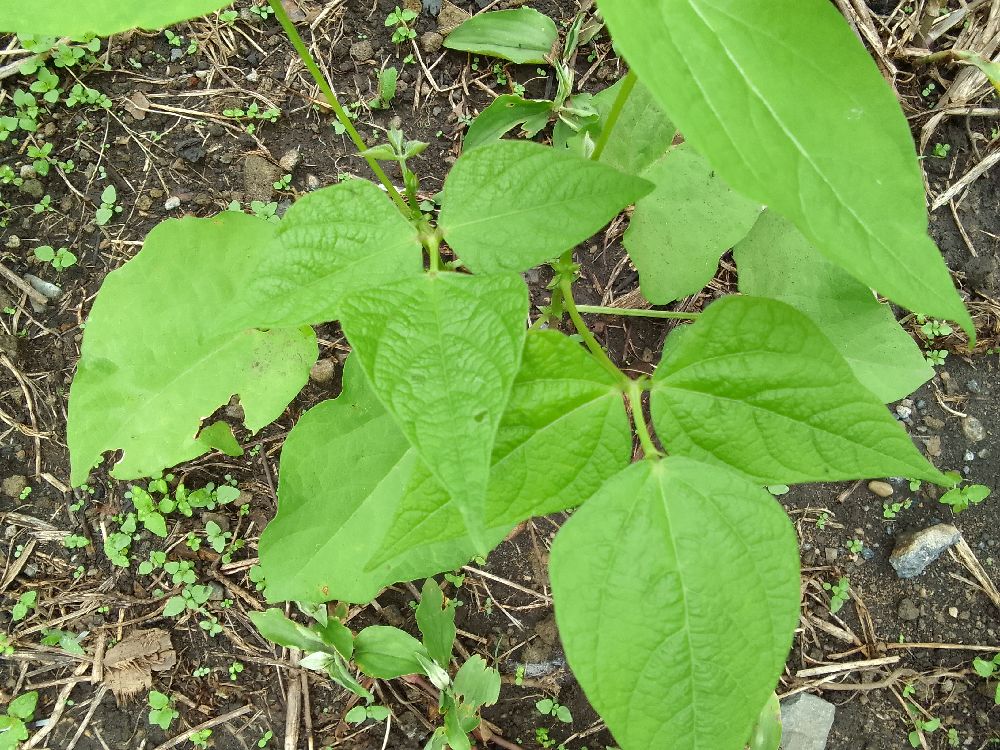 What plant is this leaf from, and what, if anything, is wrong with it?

common bean, healthy
